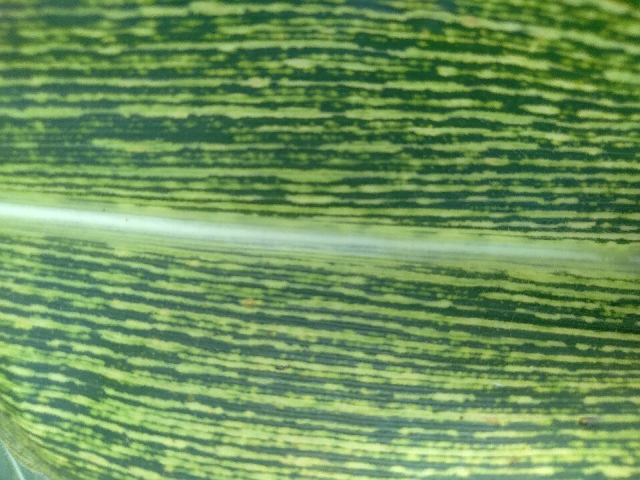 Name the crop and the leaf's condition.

maize, maize streak virus
